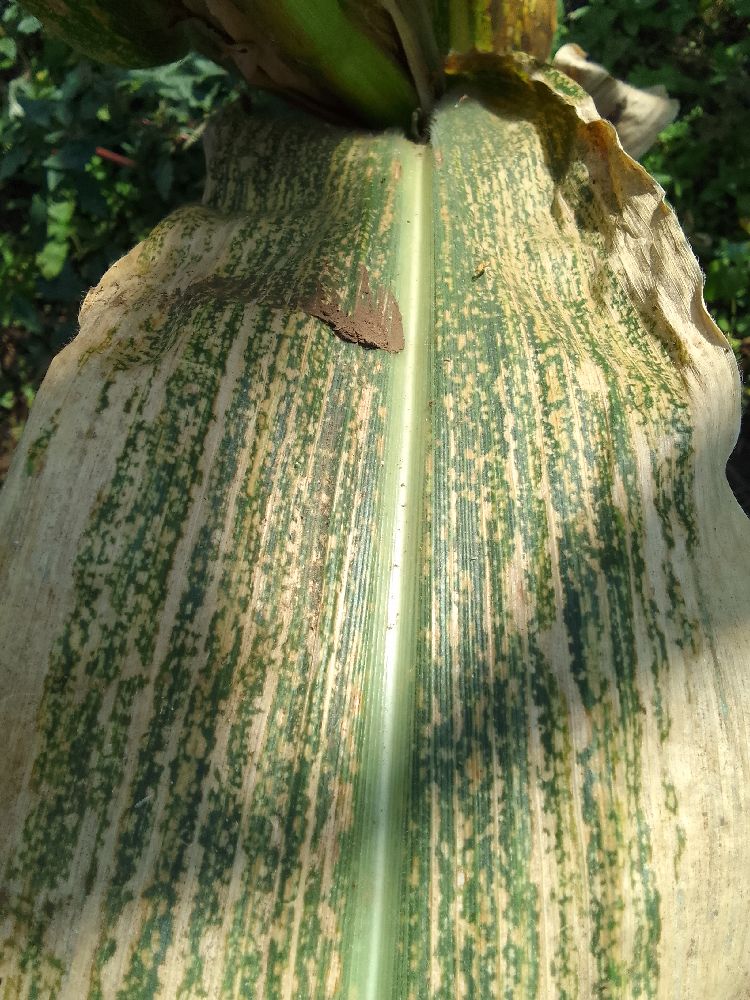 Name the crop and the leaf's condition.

maize, maize lethal necrosis
